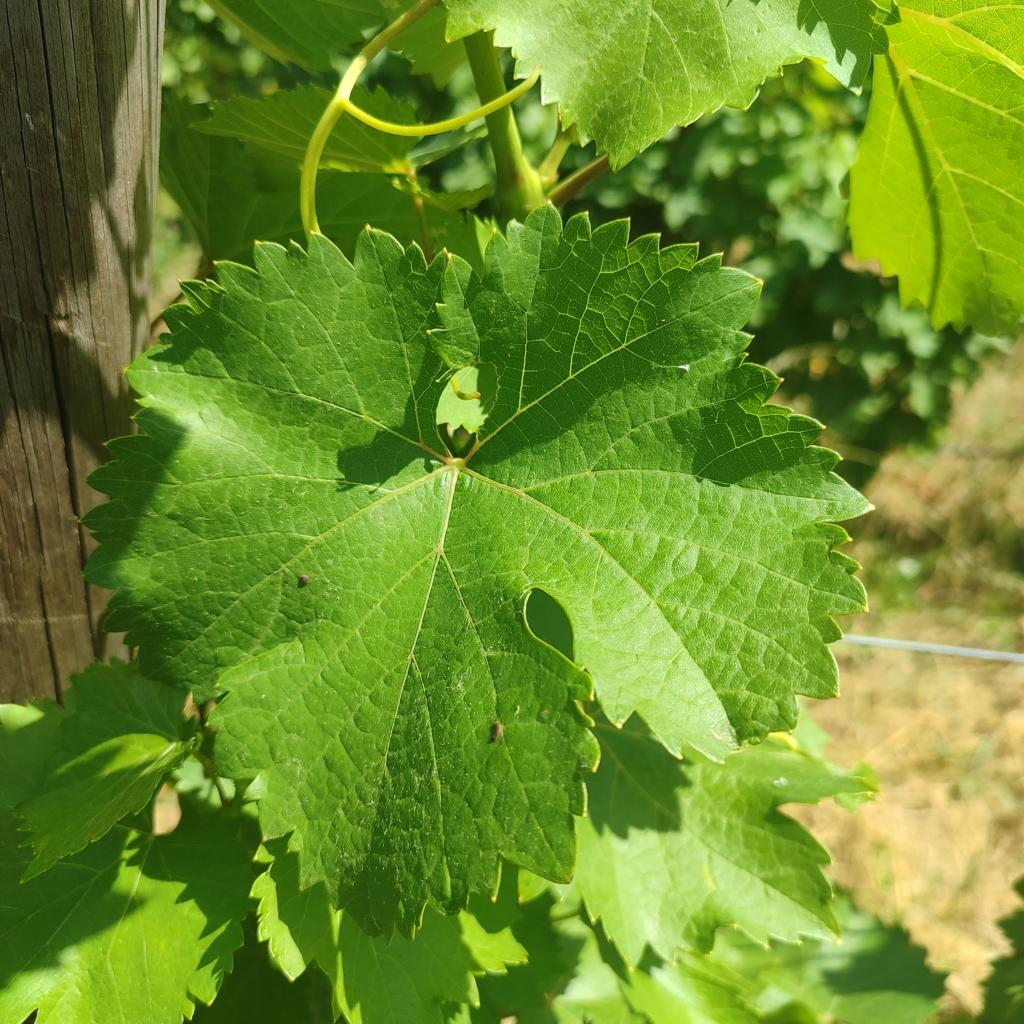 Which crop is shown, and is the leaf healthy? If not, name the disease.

grapevine, healthy
